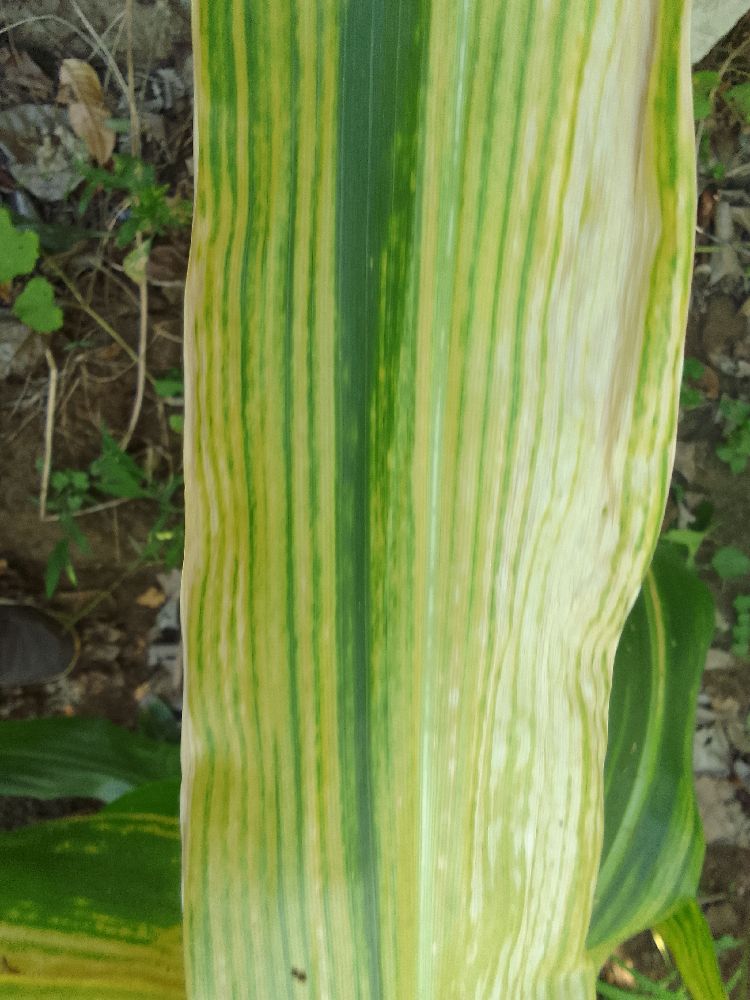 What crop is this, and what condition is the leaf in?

maize, maize lethal necrosis
